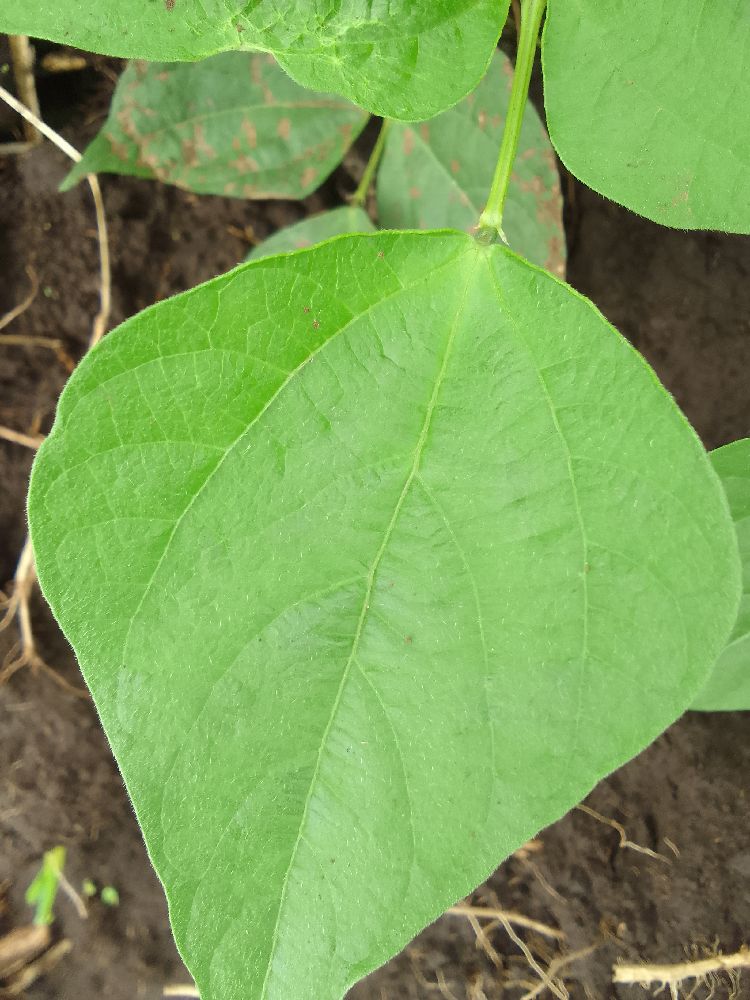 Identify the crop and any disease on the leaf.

common bean, healthy
